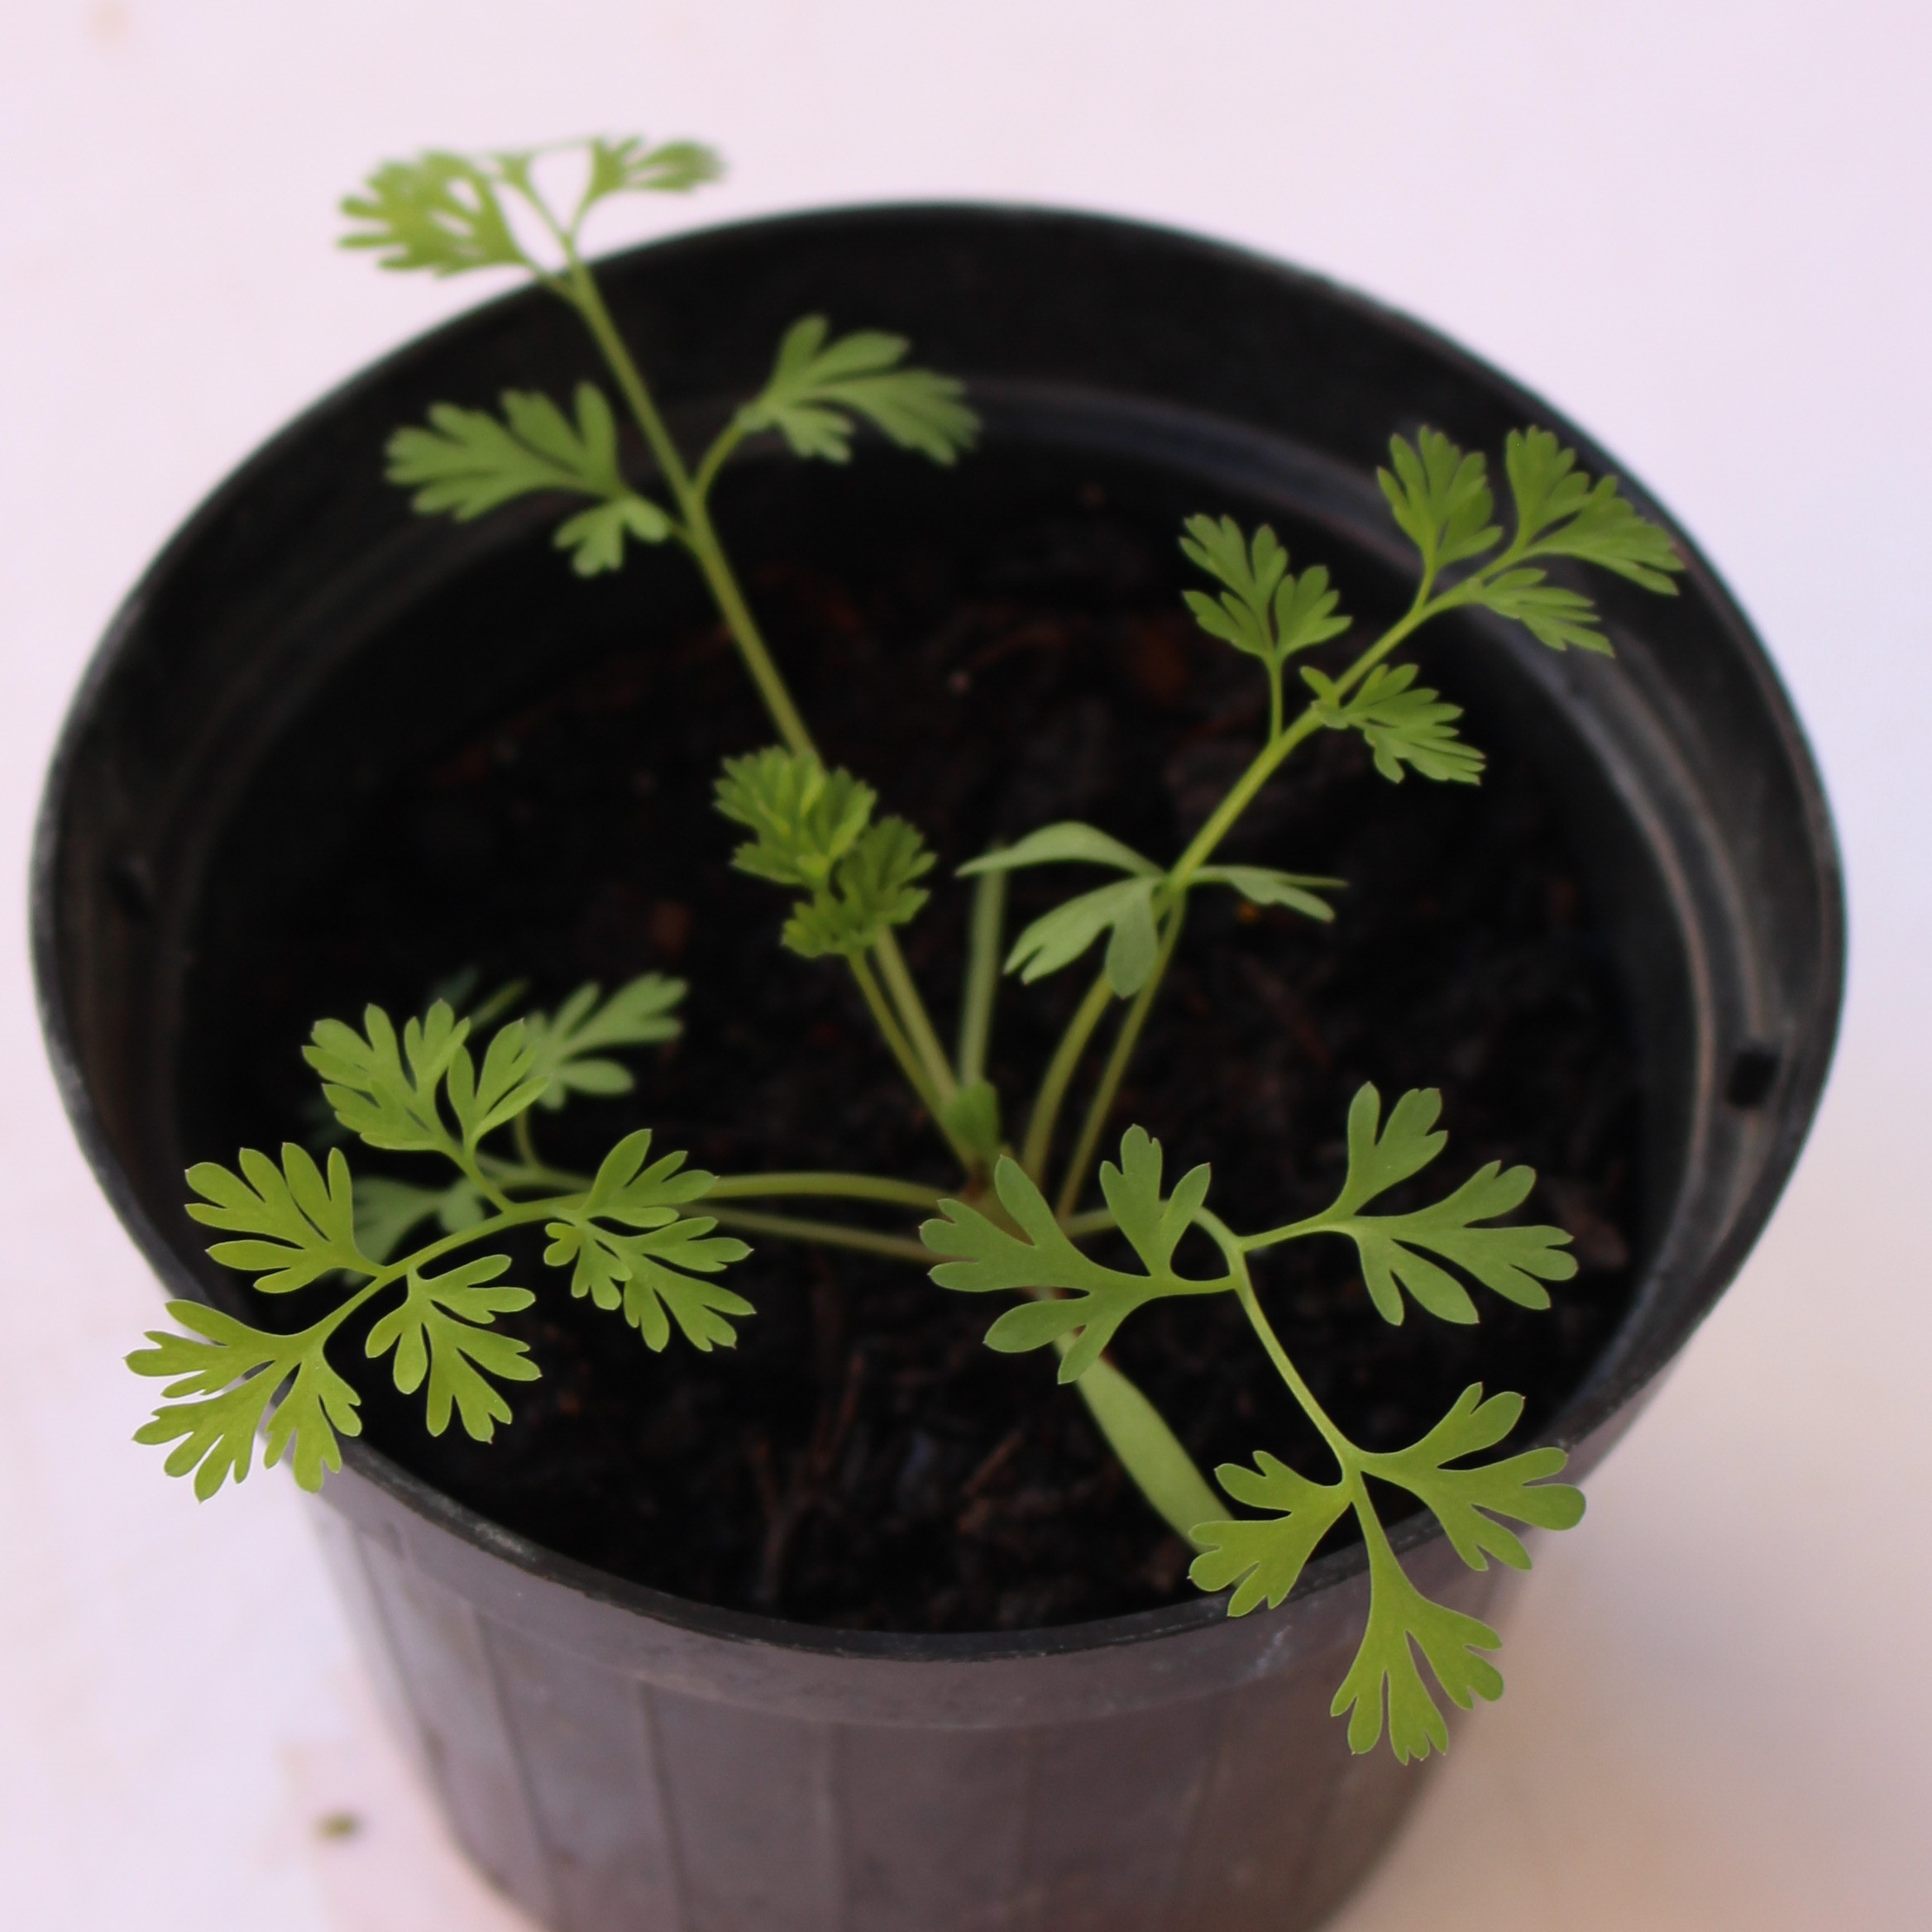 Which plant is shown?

Fumaria officinalis
